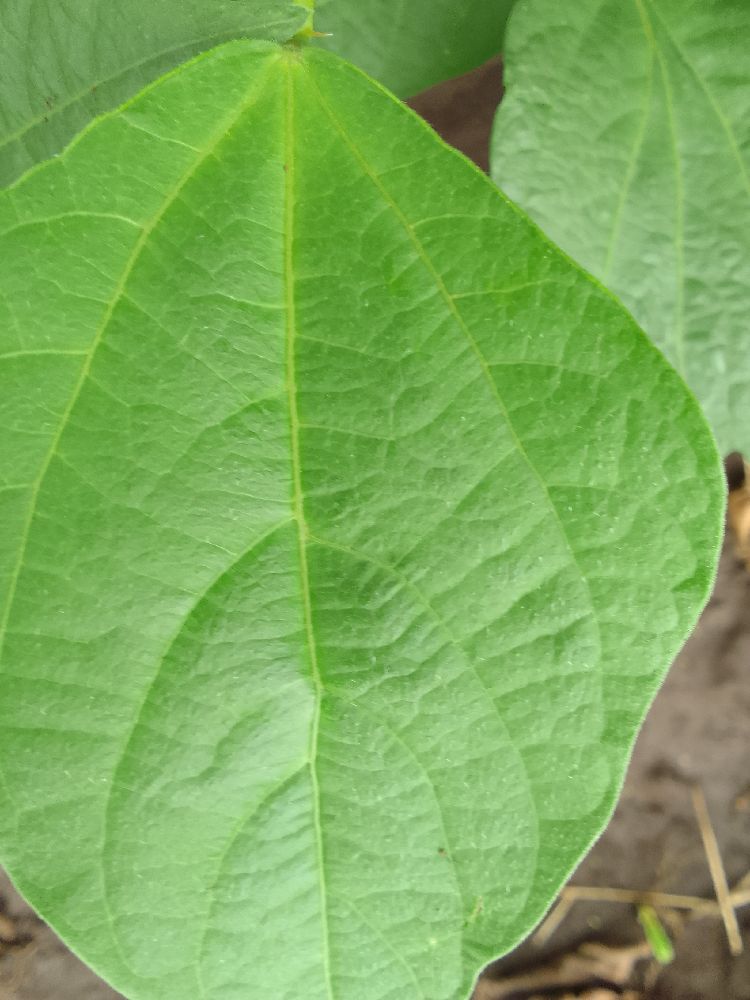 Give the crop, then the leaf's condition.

common bean, healthy
